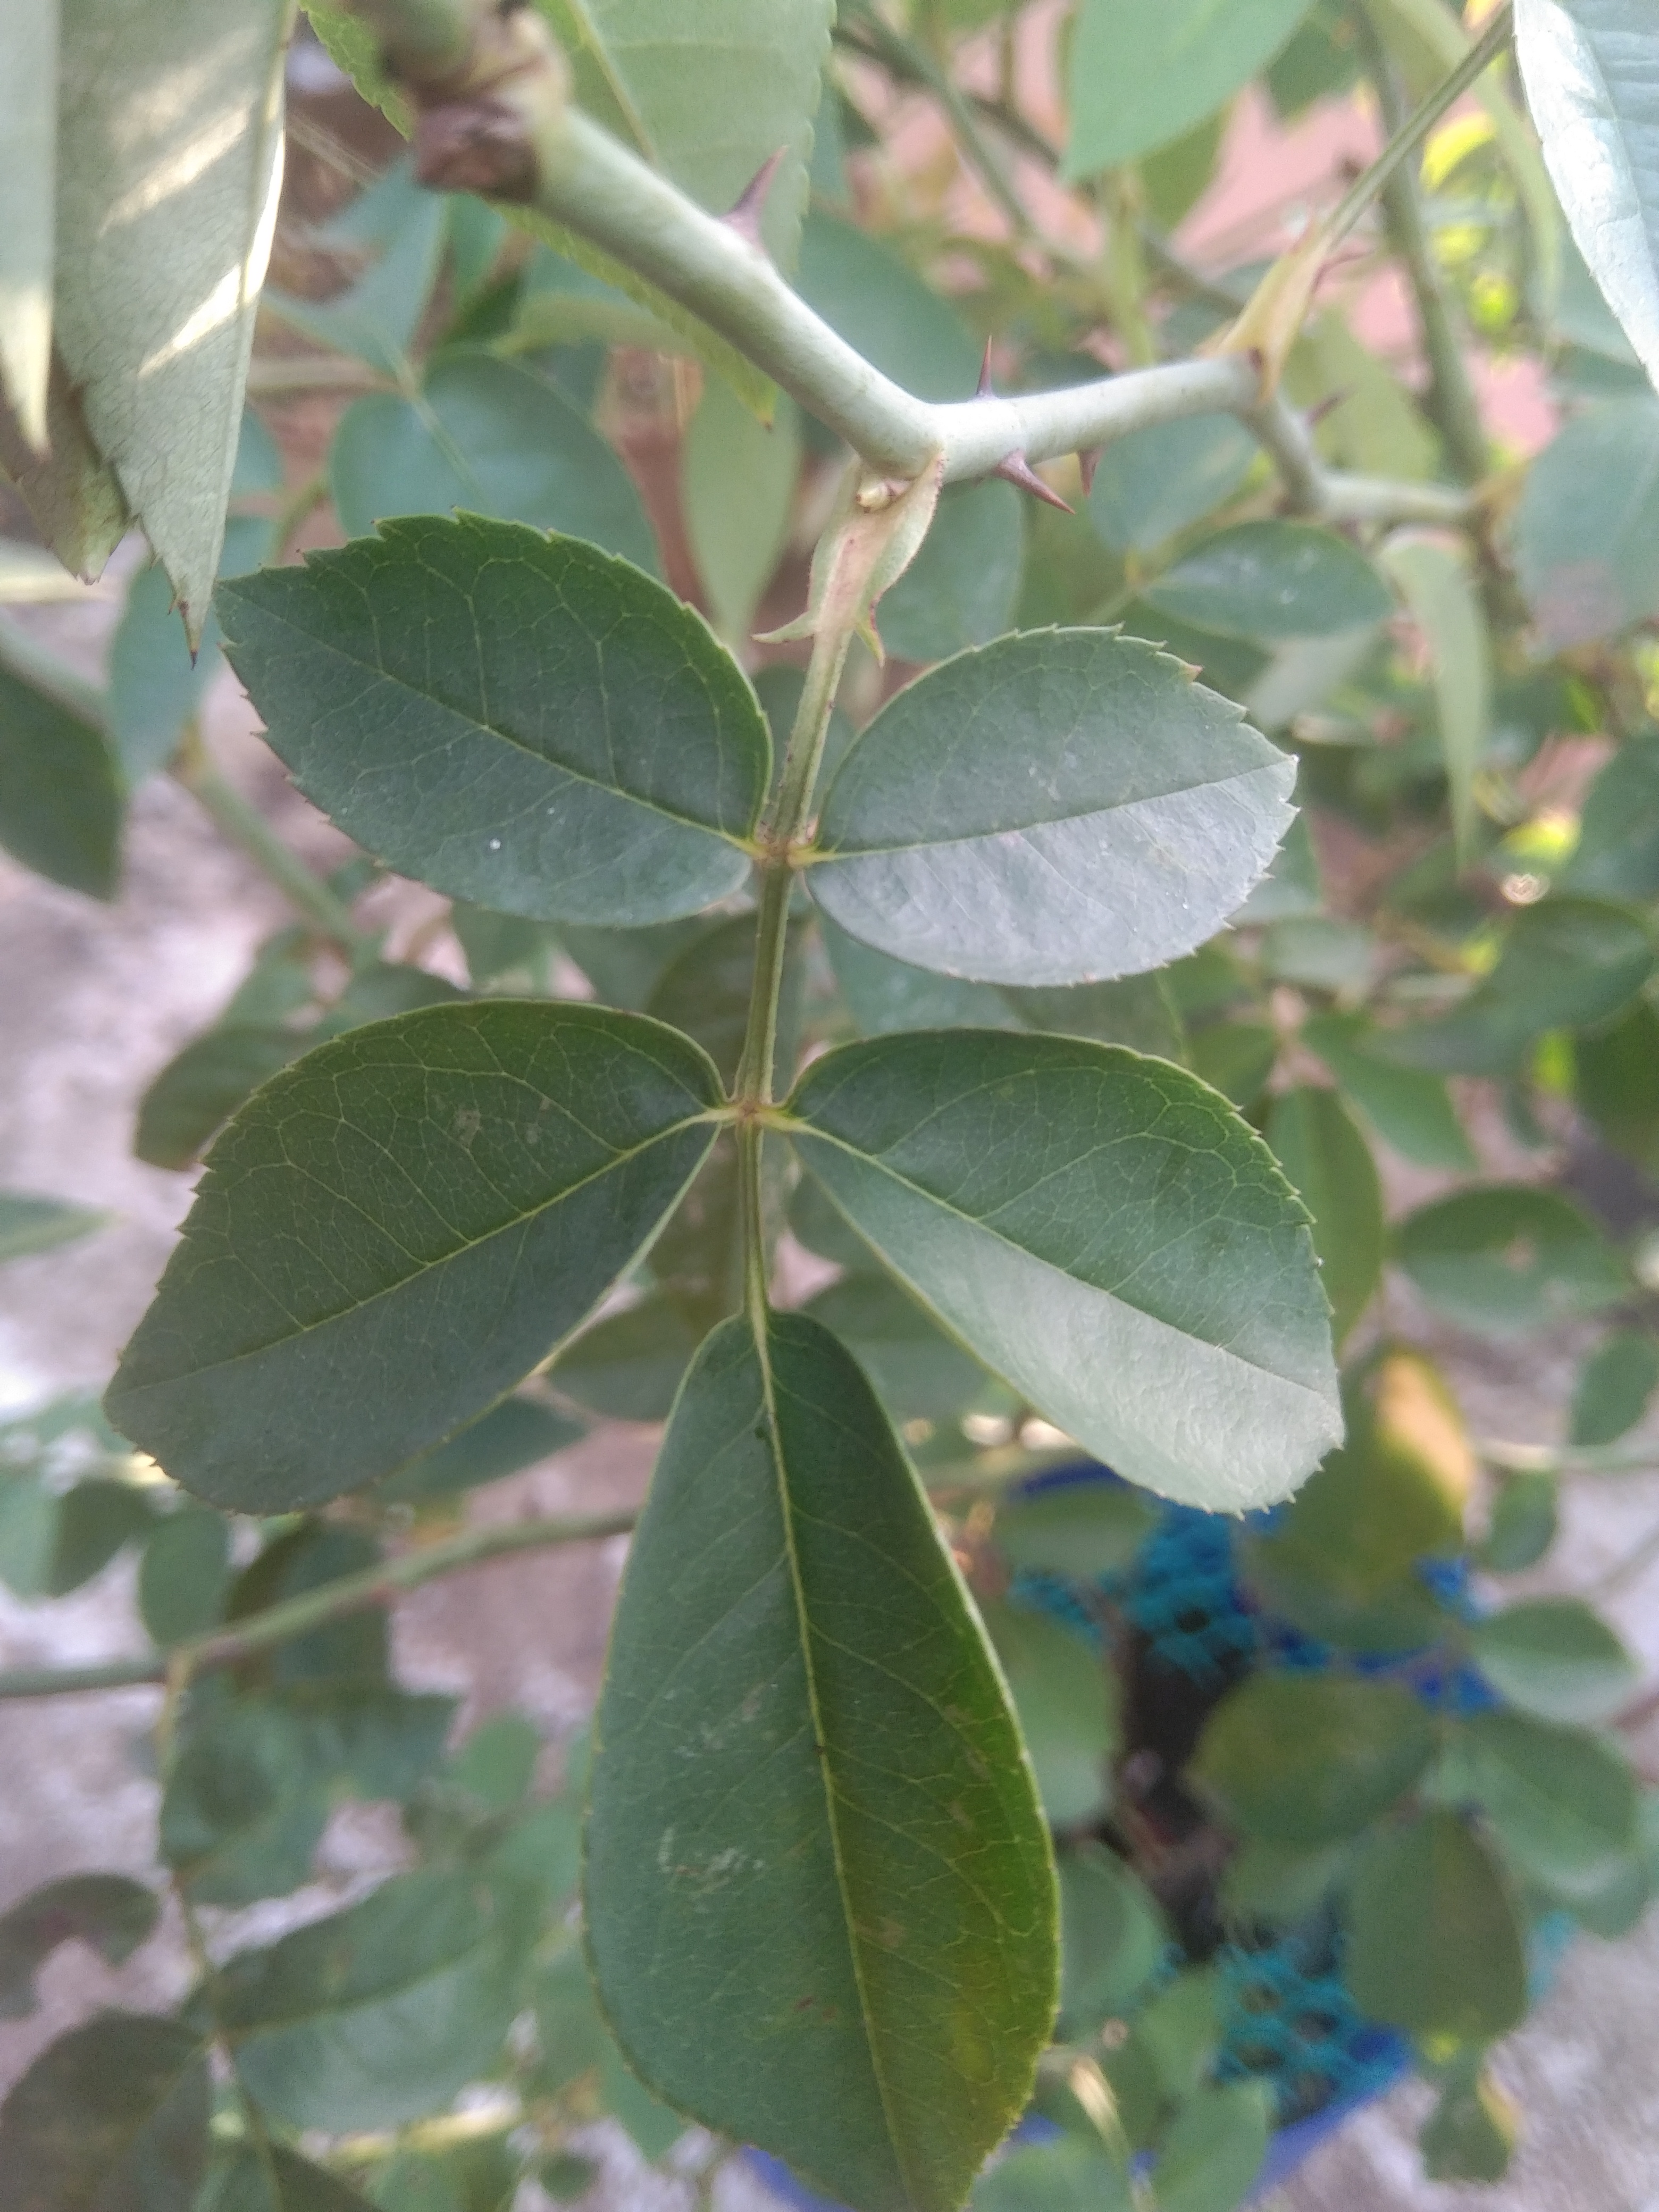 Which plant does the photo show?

rose
